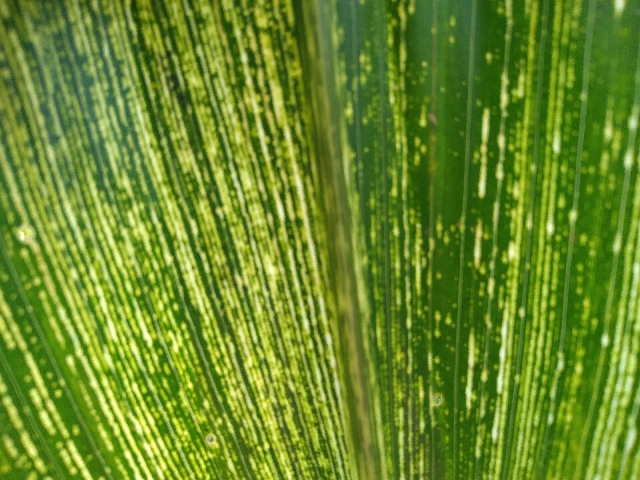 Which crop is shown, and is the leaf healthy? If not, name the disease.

maize, maize streak virus
